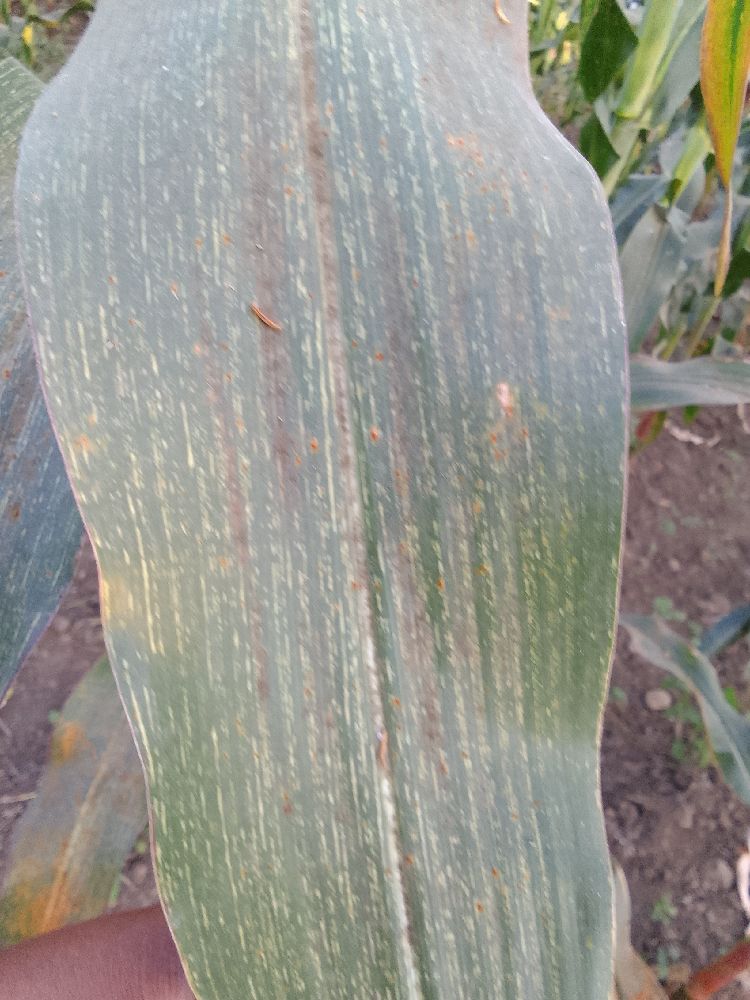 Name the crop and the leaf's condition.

maize, maize streak virus
